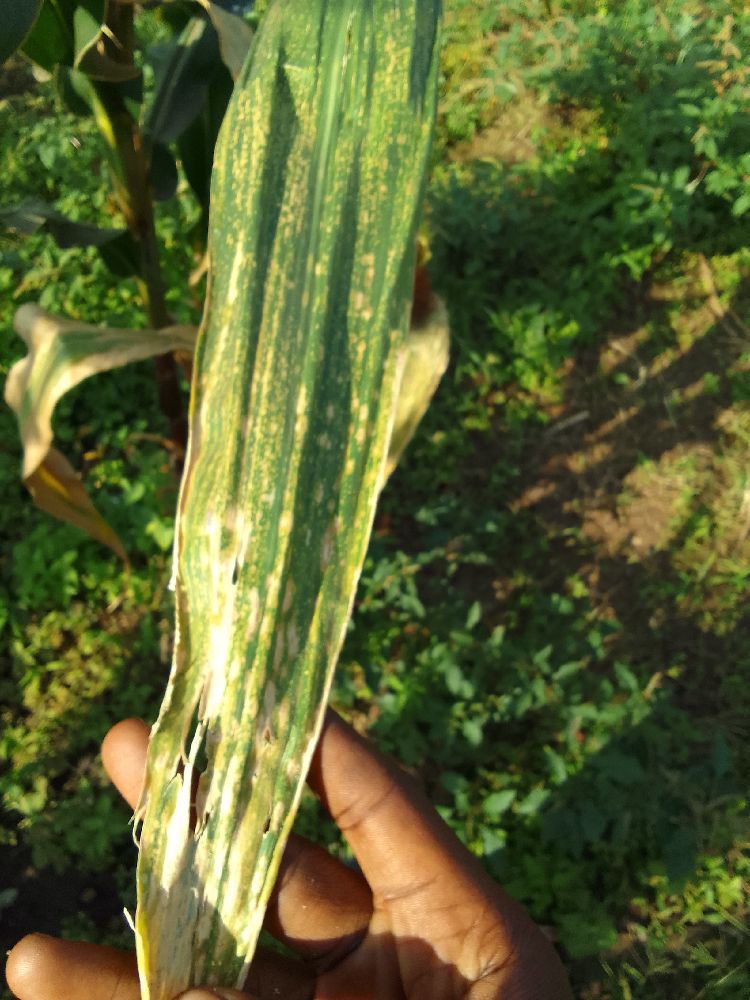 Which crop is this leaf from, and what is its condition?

maize, maize lethal necrosis
